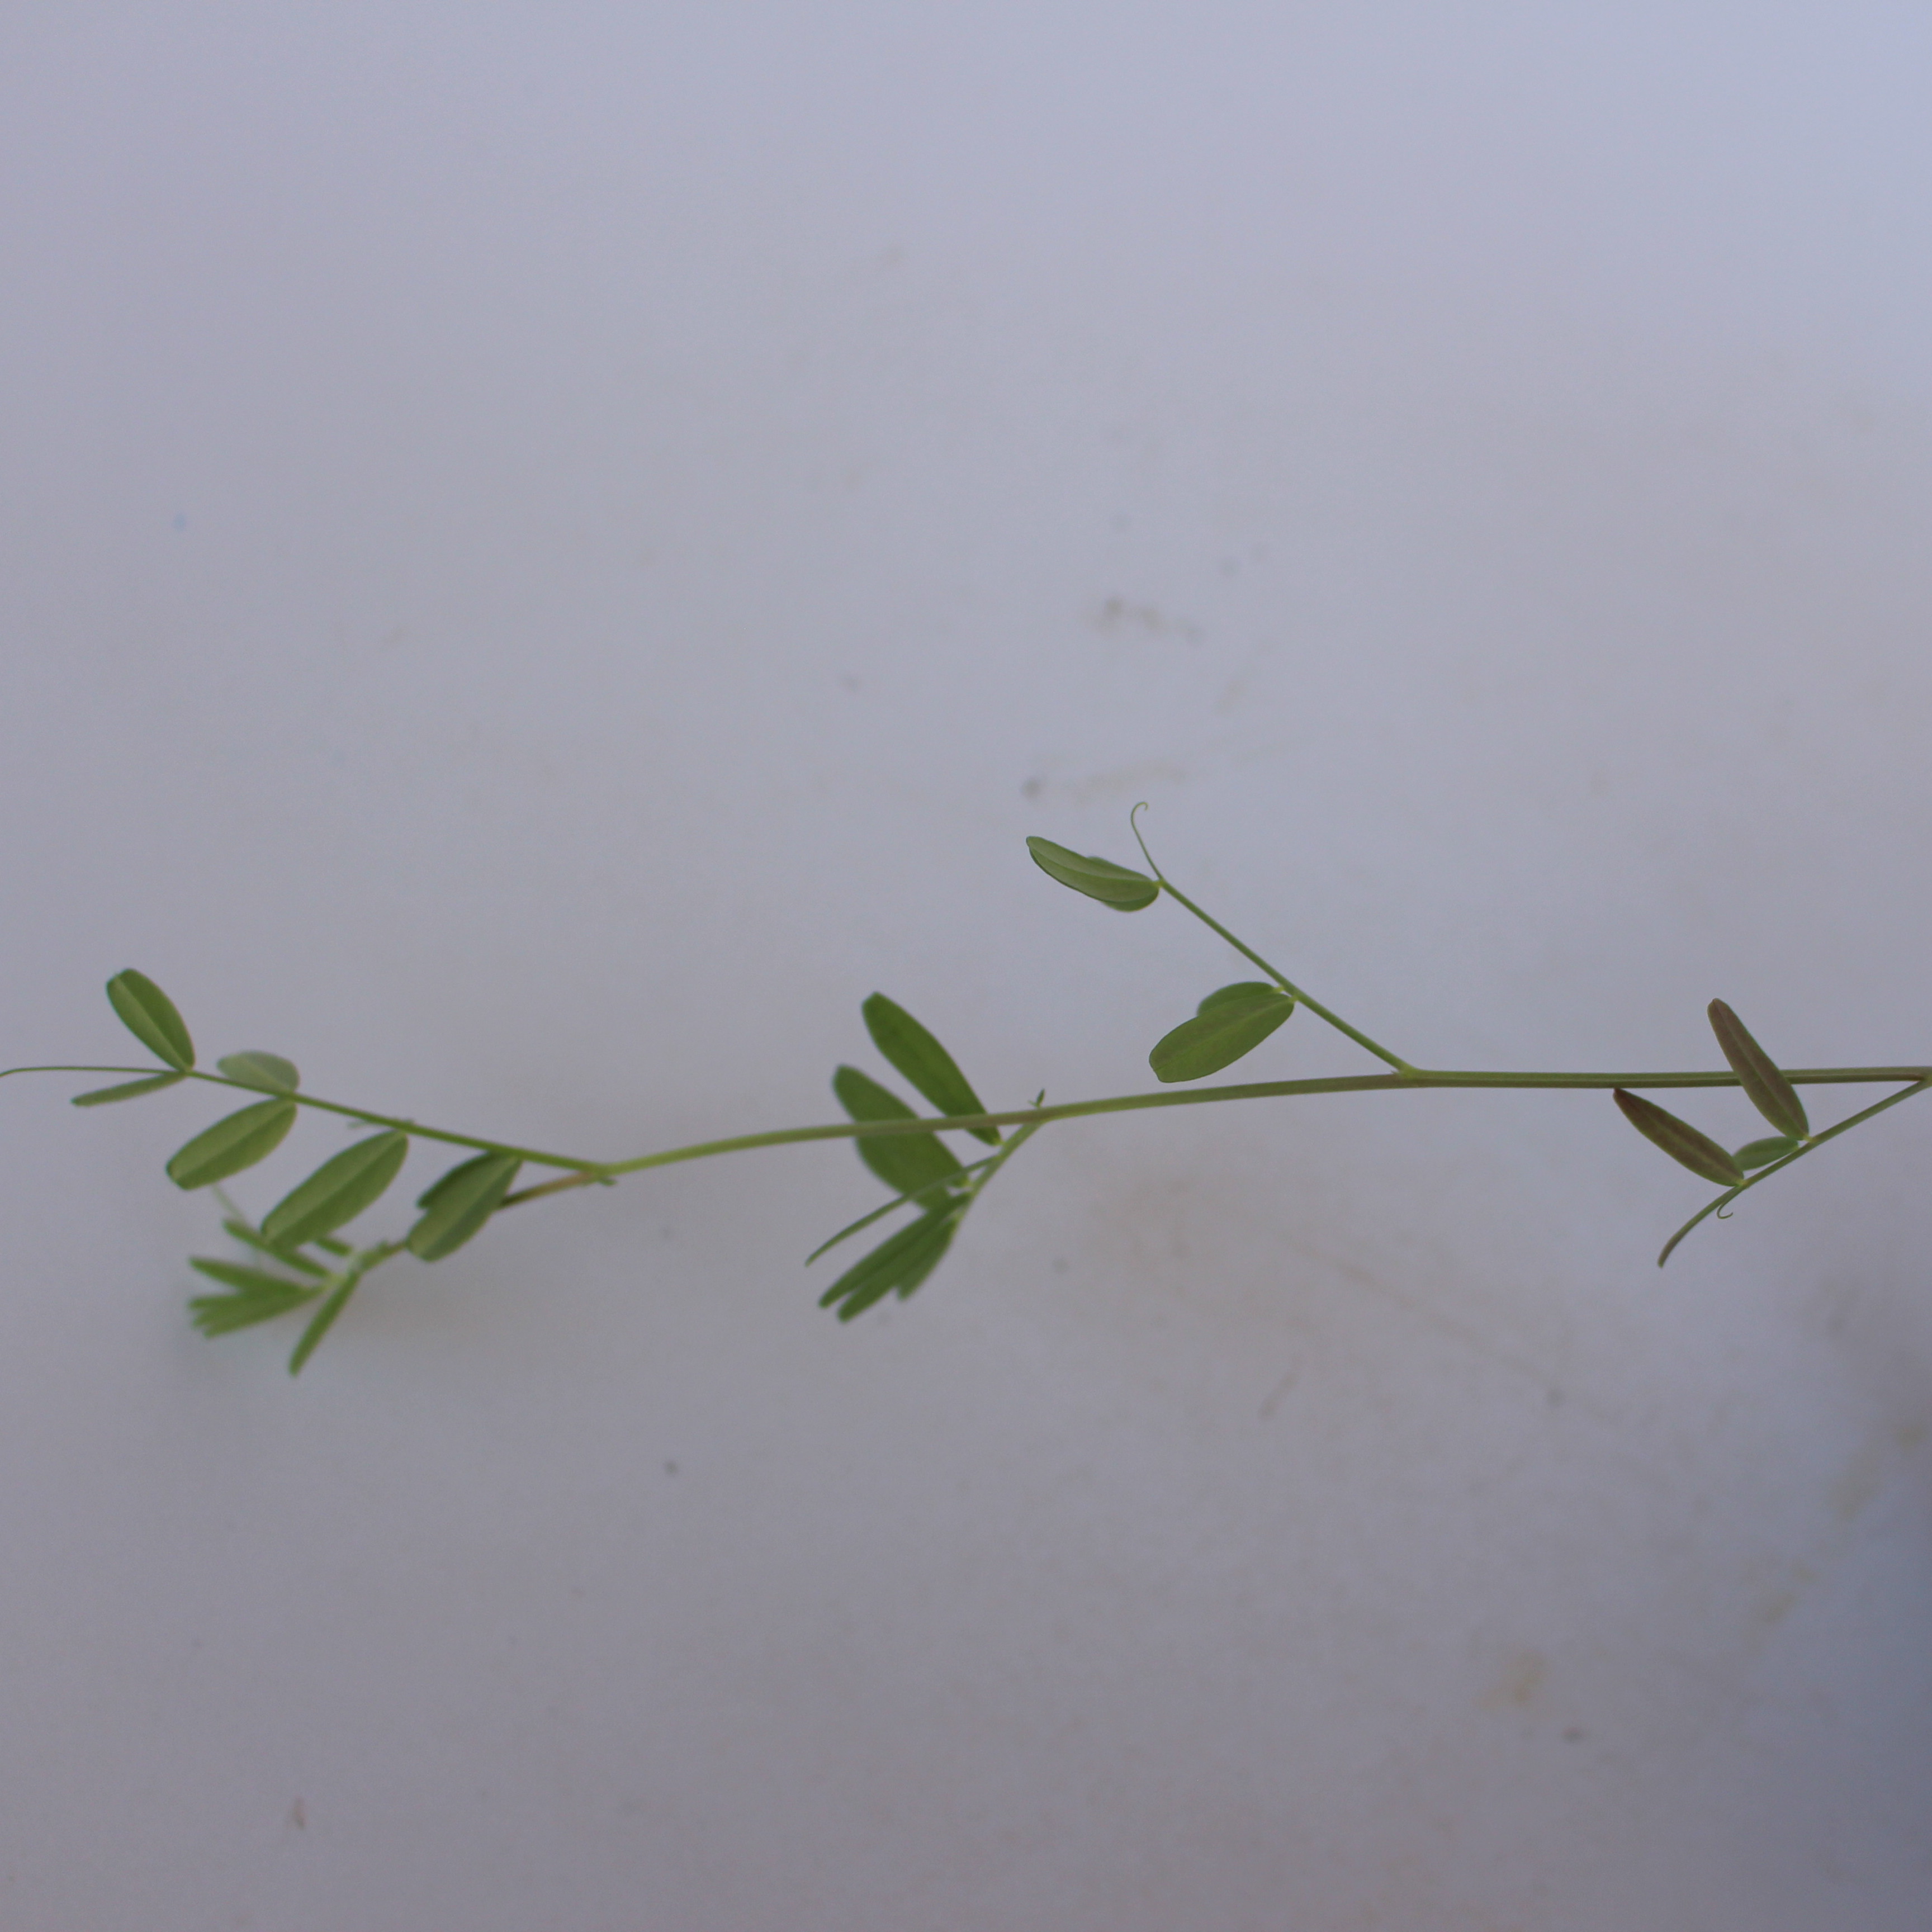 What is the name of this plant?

Vicia sativa
